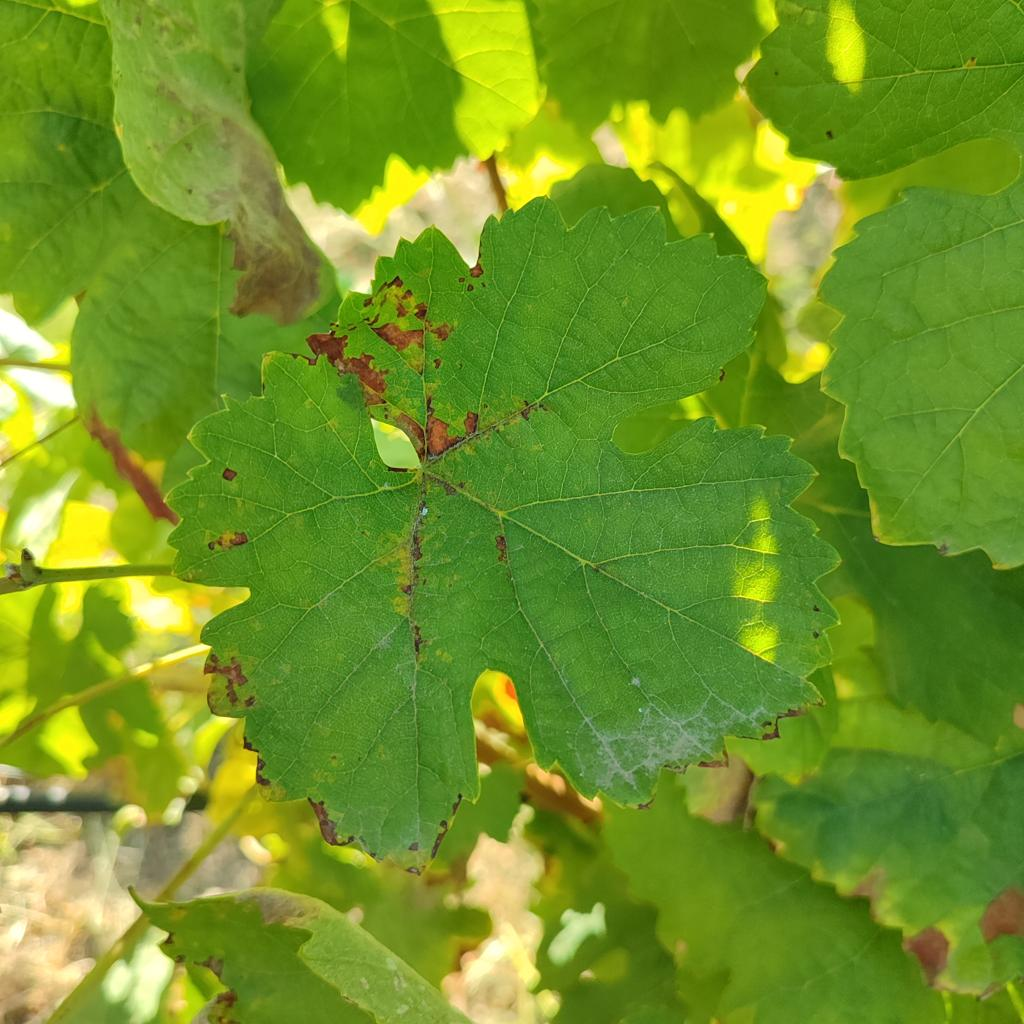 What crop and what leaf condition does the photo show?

grapevine, downy mildew
